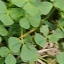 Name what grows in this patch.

unstructured weed
